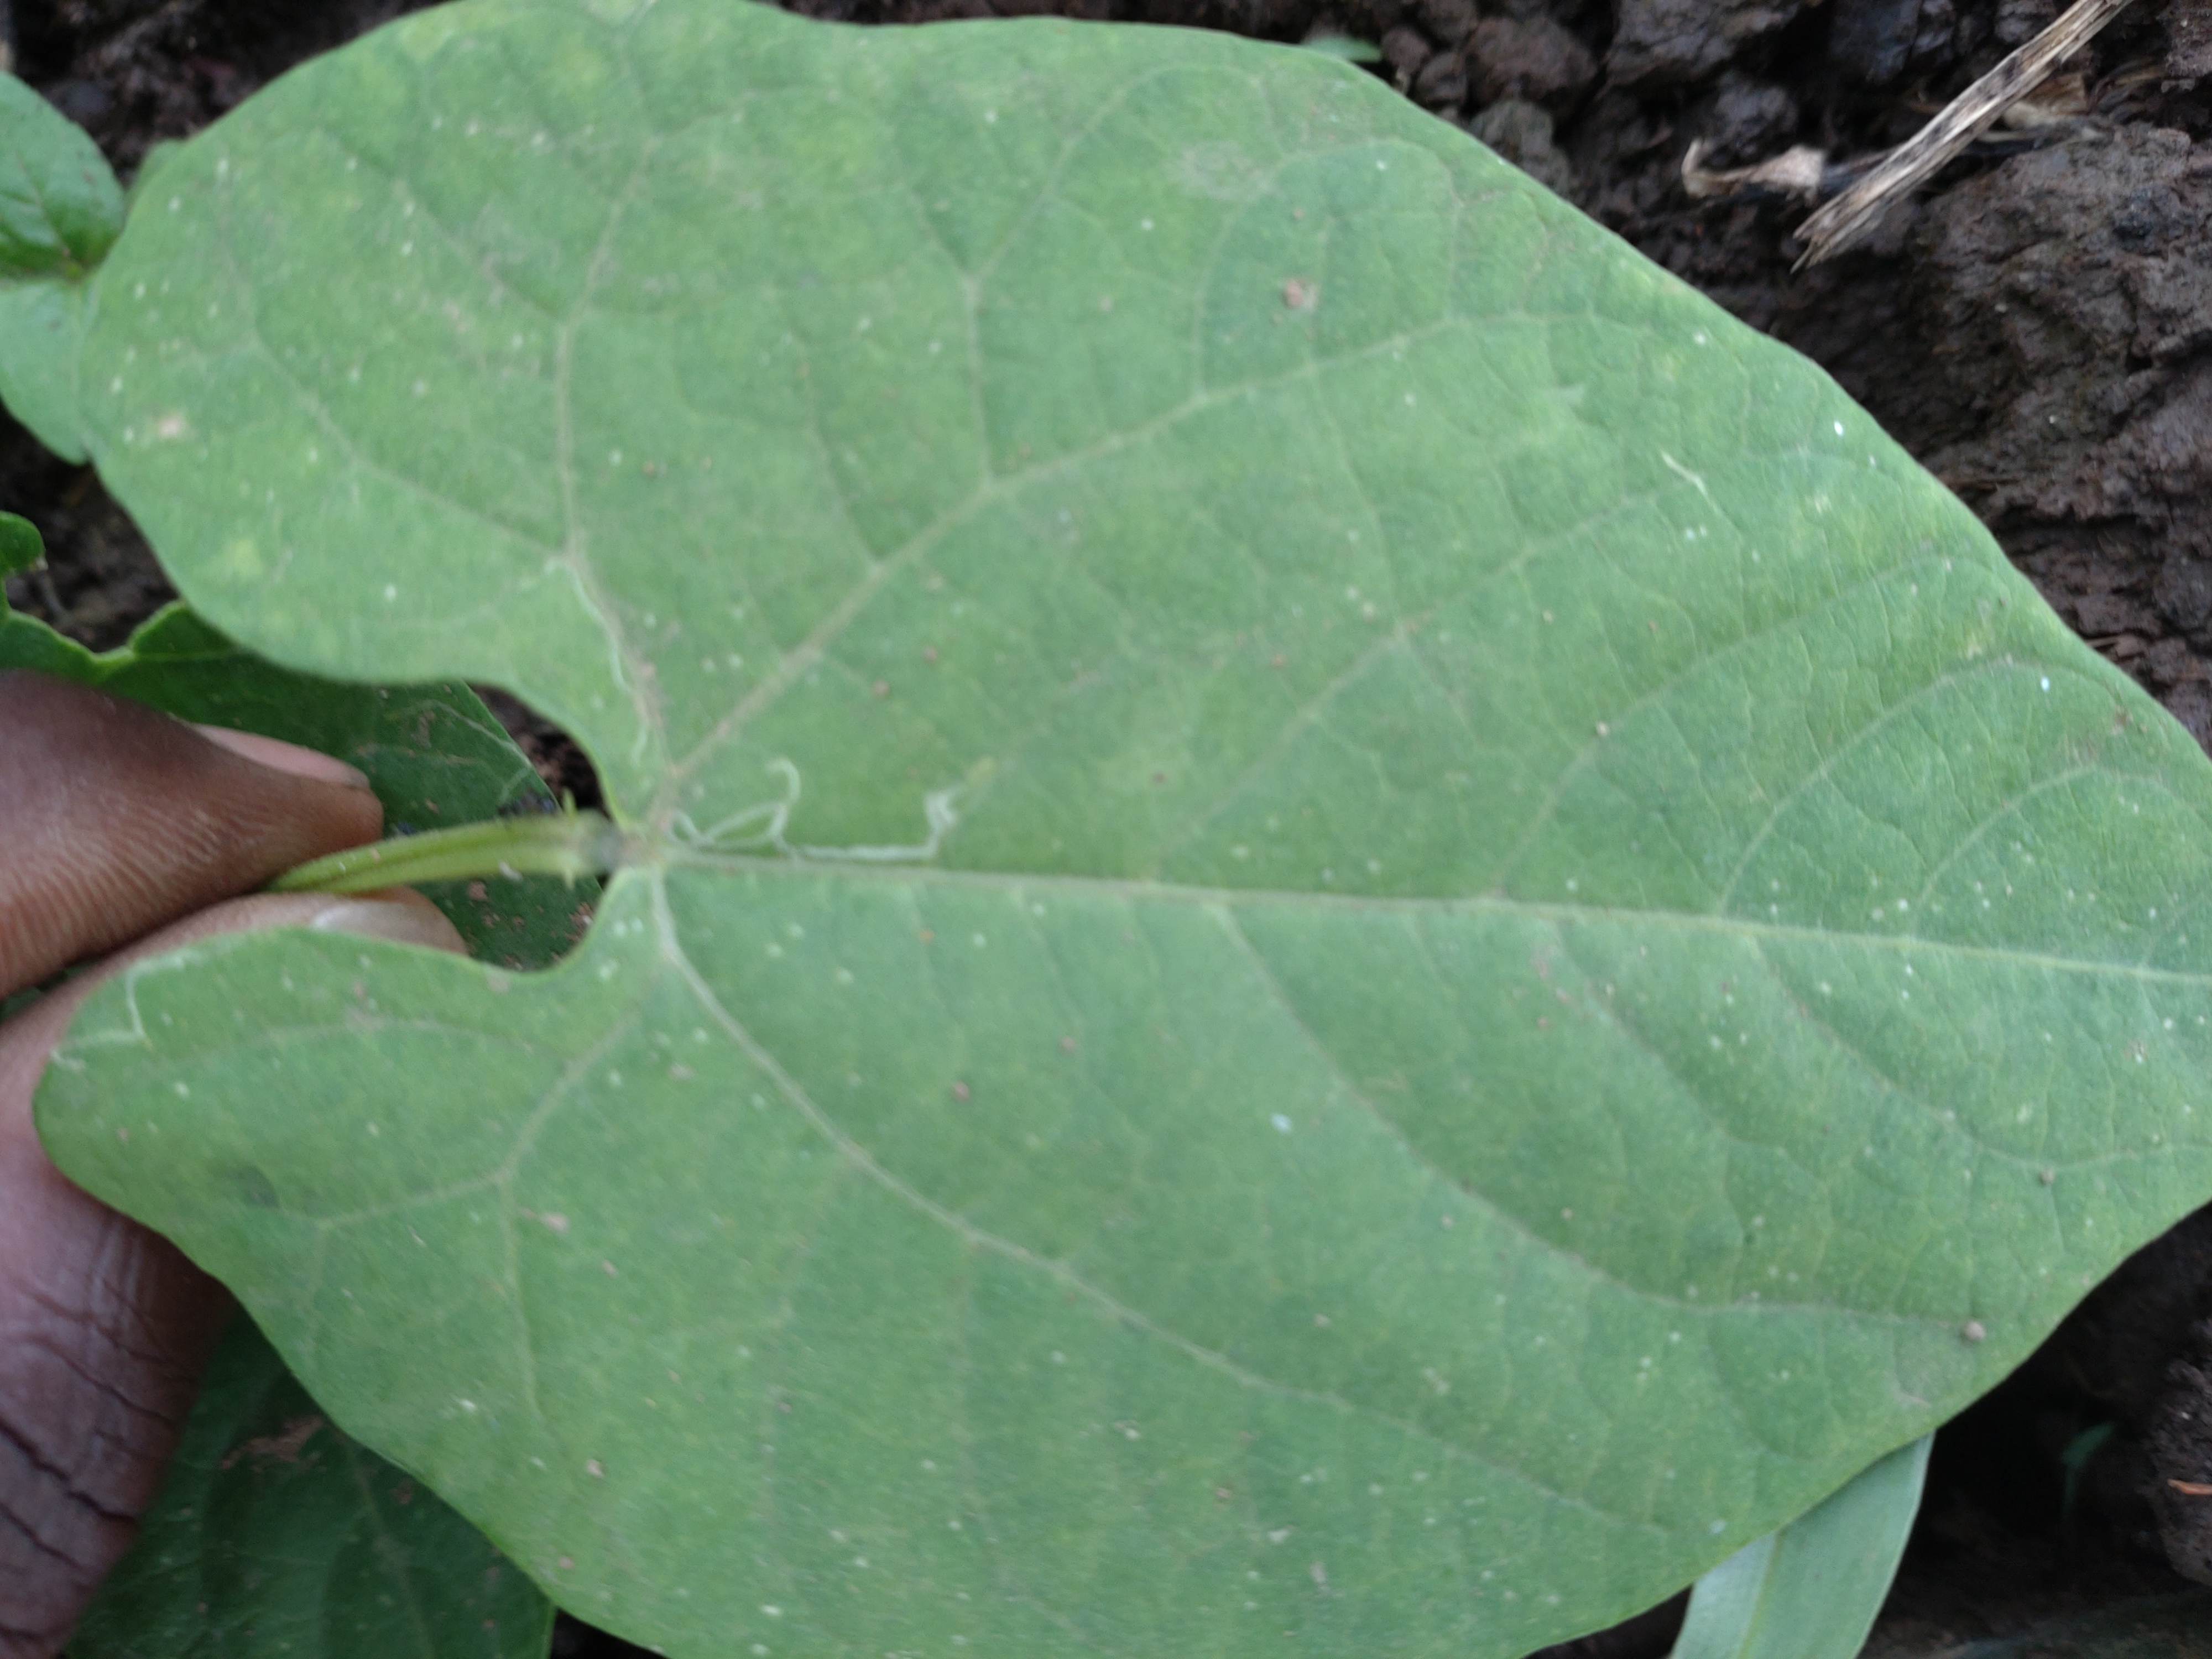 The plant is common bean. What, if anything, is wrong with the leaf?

healthy
